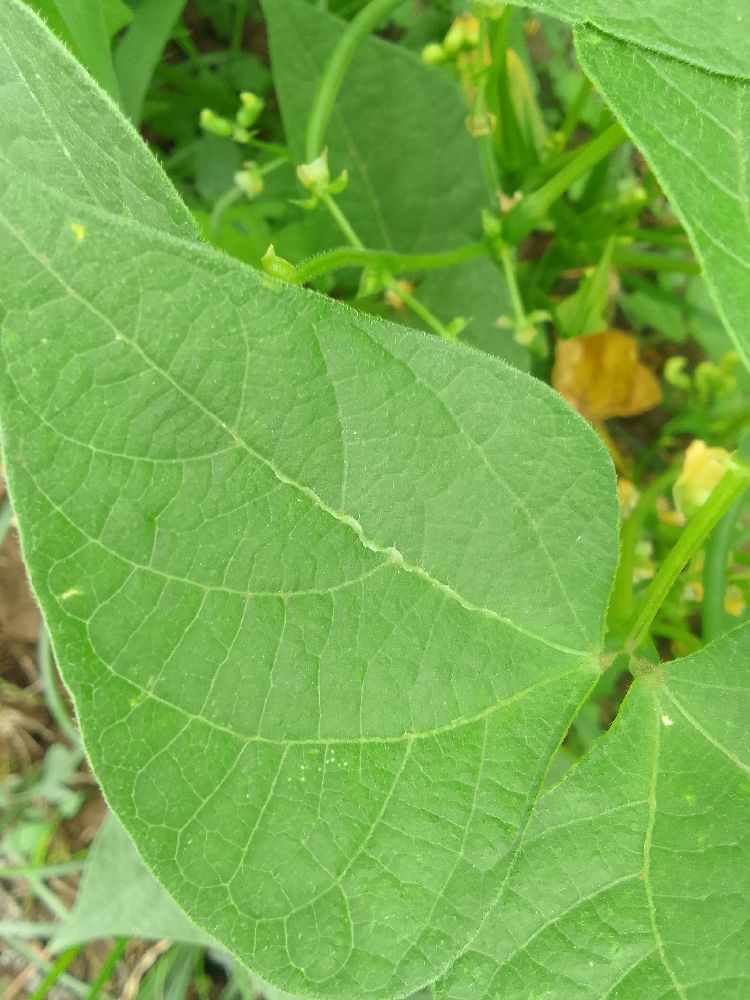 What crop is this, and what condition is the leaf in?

common bean, healthy
